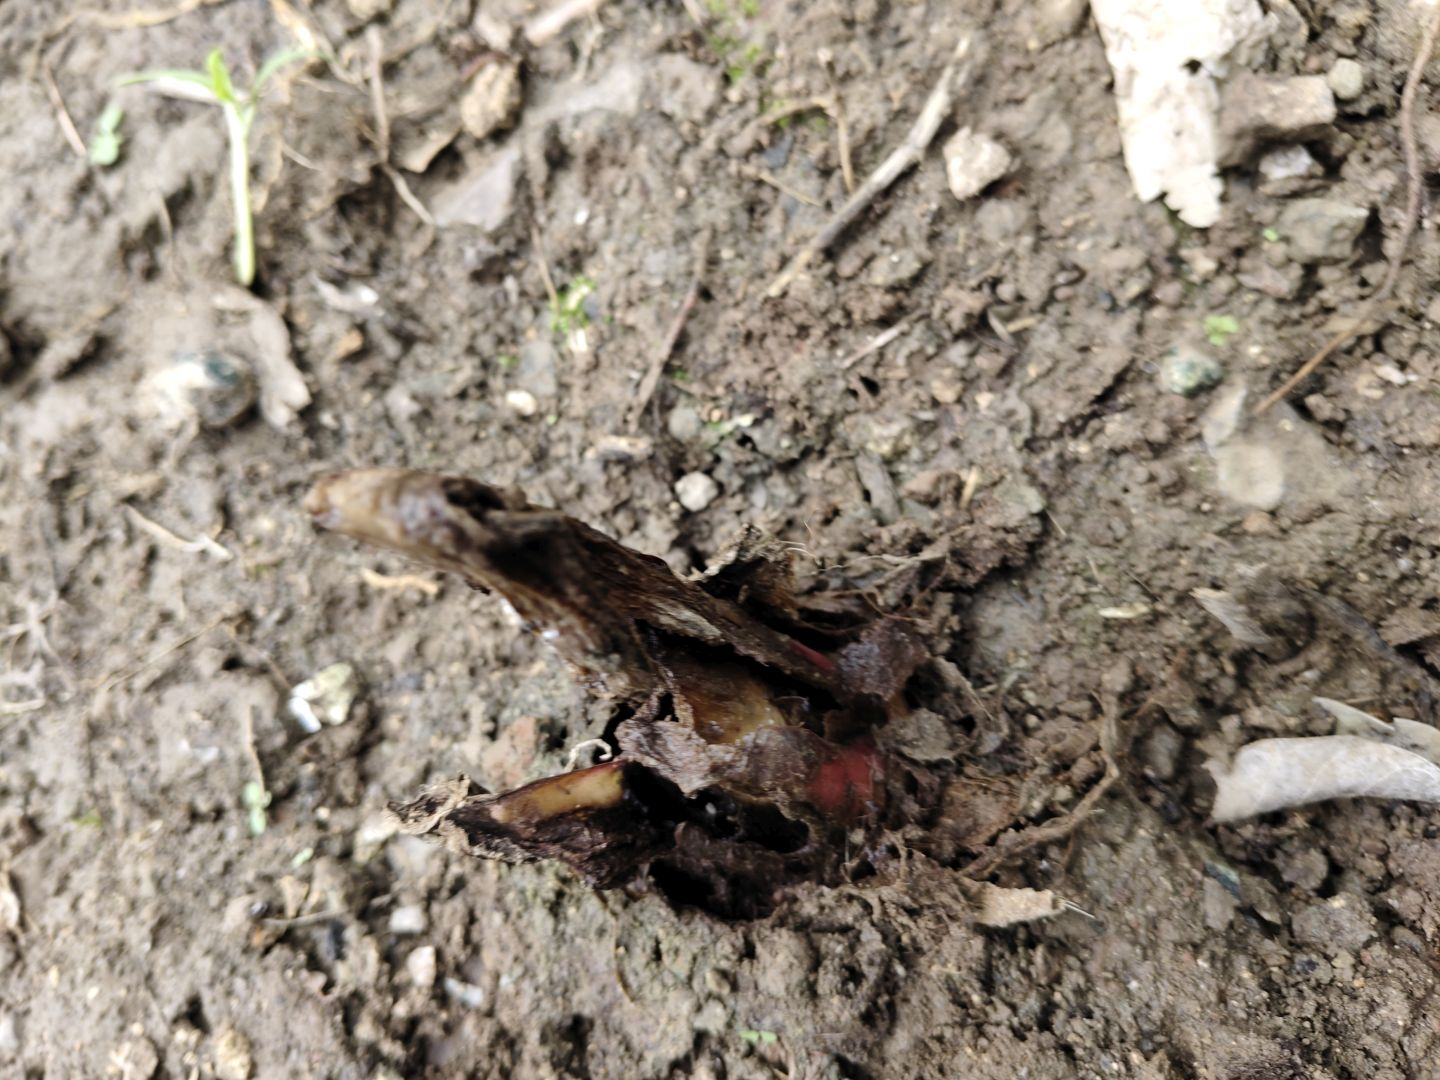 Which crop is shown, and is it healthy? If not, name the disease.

taro, root rot
